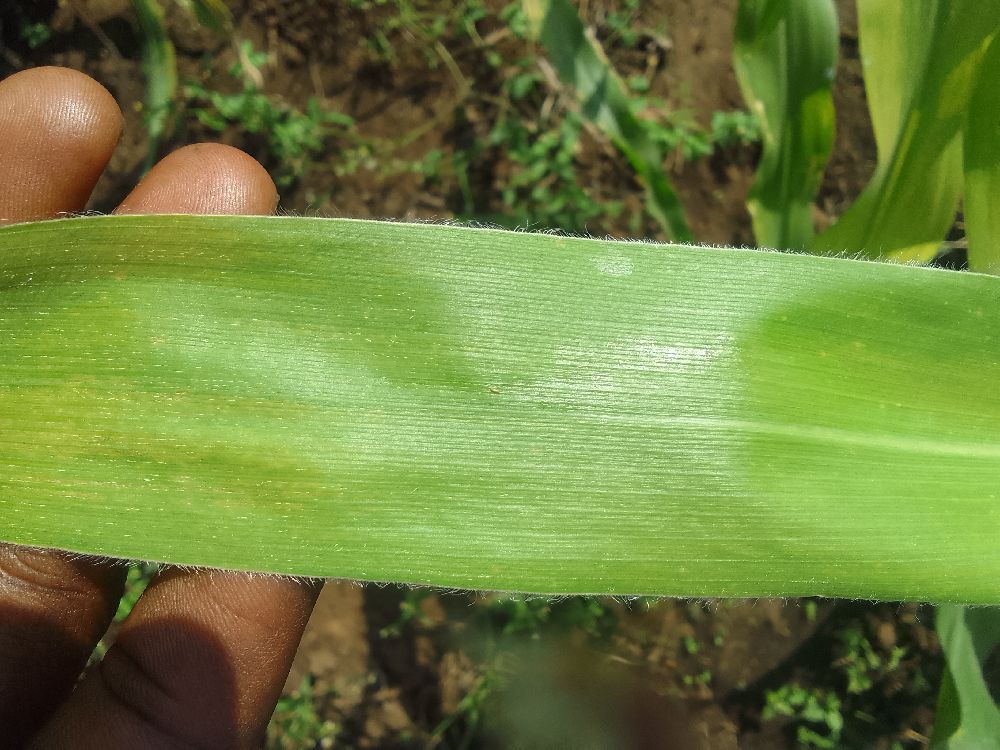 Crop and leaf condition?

maize, maize lethal necrosis
